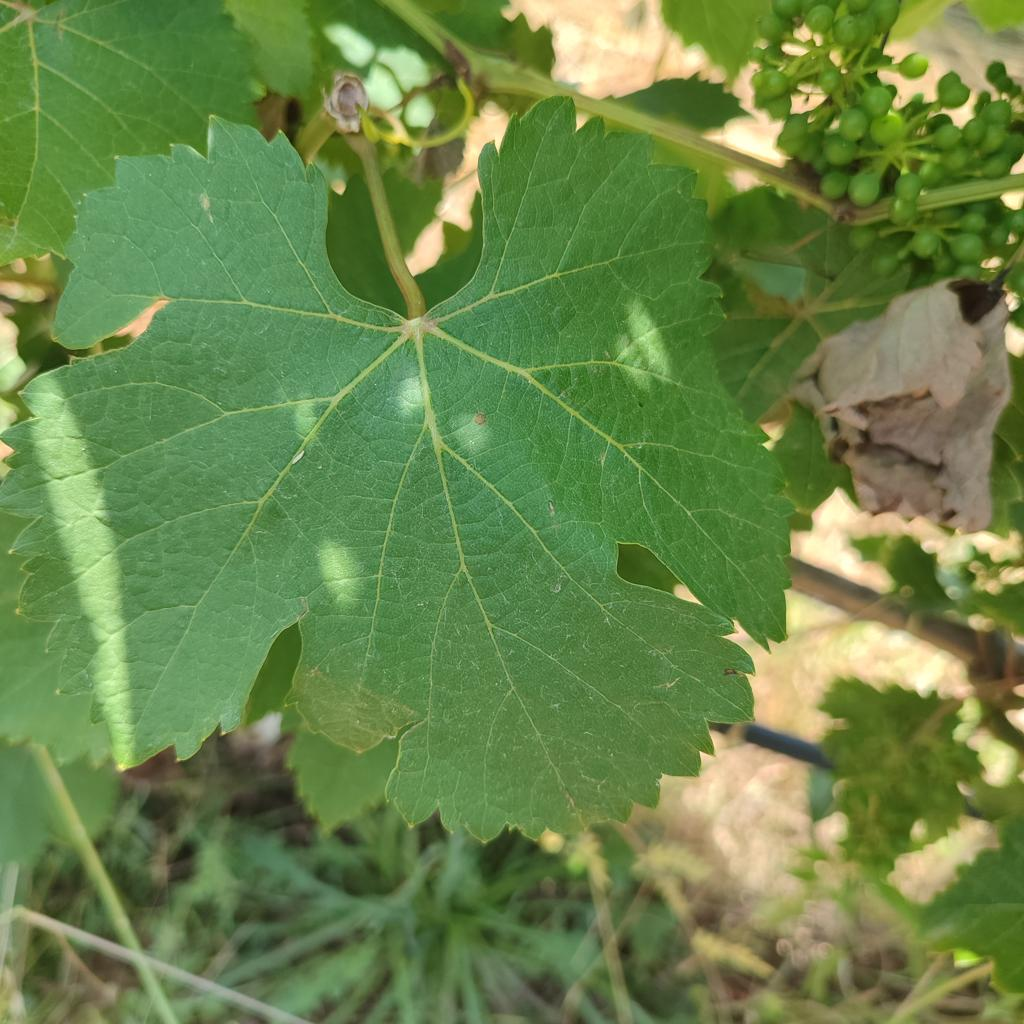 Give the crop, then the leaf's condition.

grapevine, healthy
